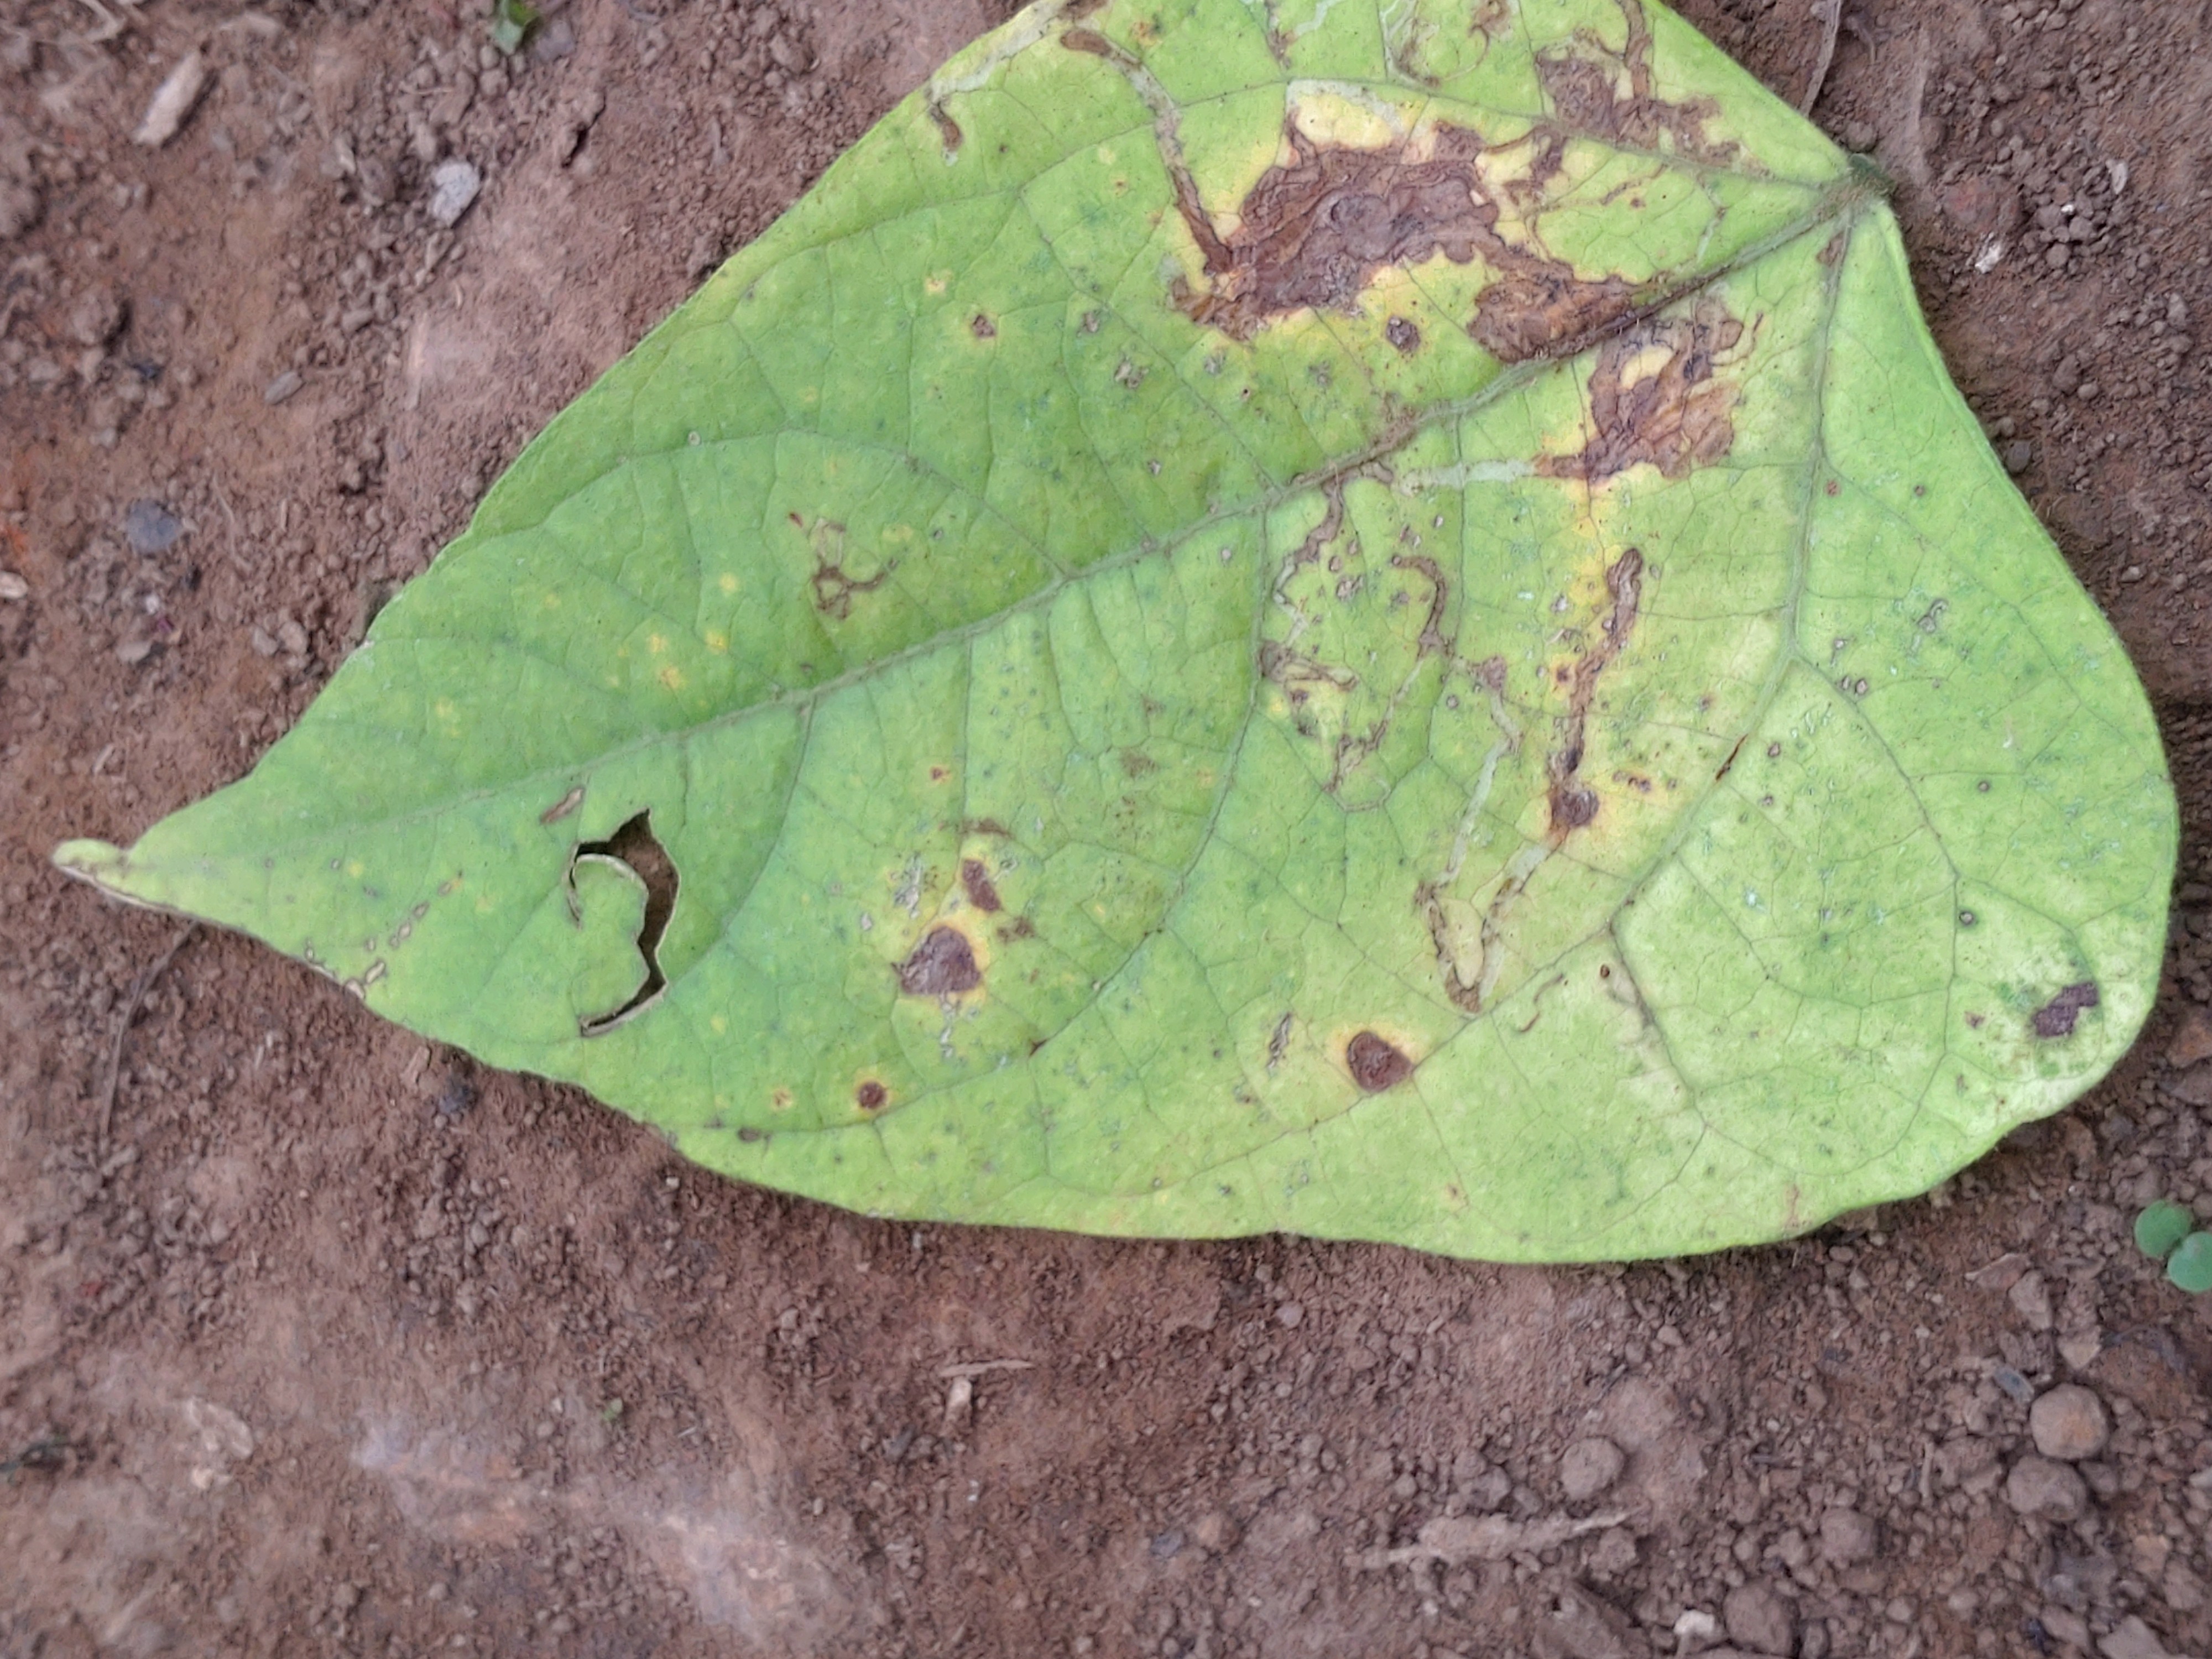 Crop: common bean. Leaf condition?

anthracnose
